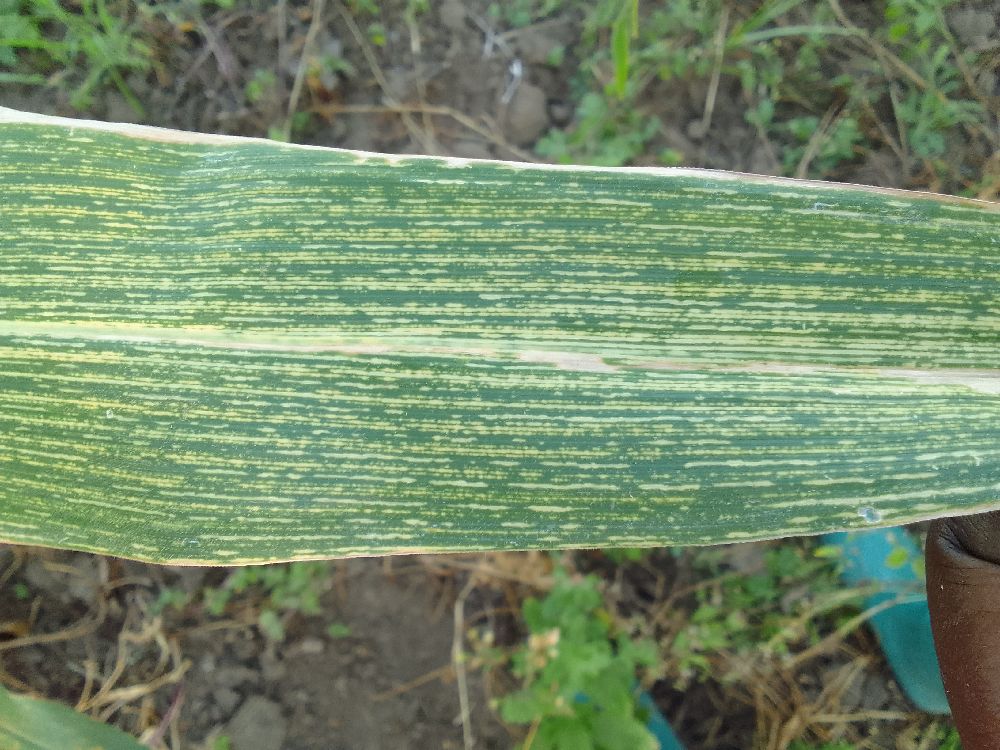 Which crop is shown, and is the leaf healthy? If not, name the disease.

maize, maize streak virus
